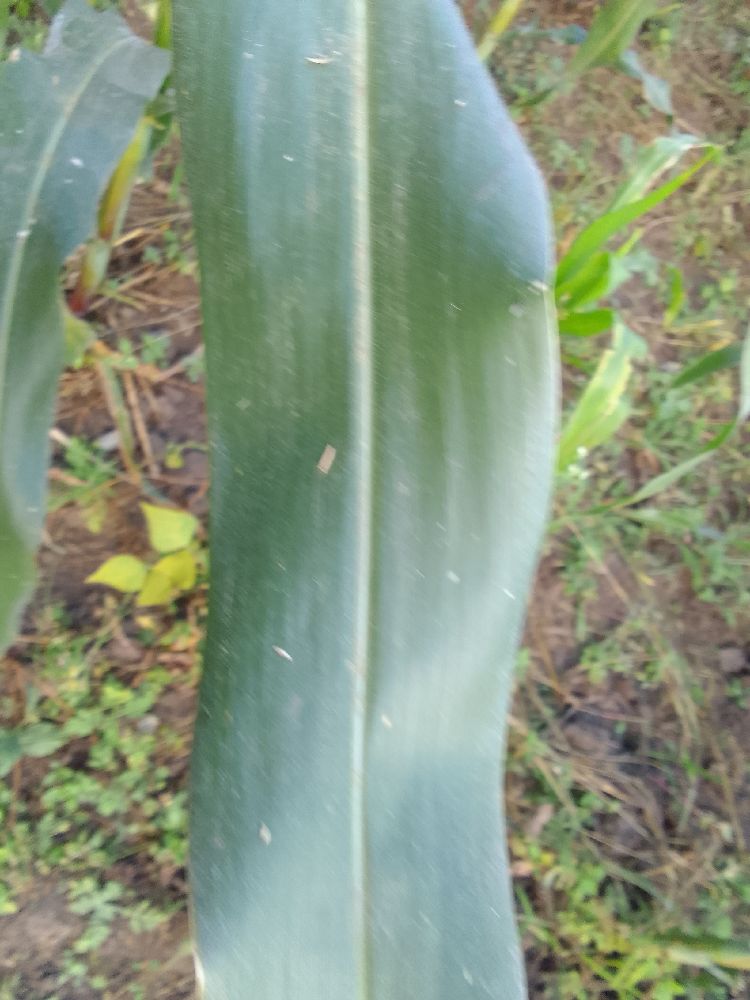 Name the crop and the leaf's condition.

maize, healthy
